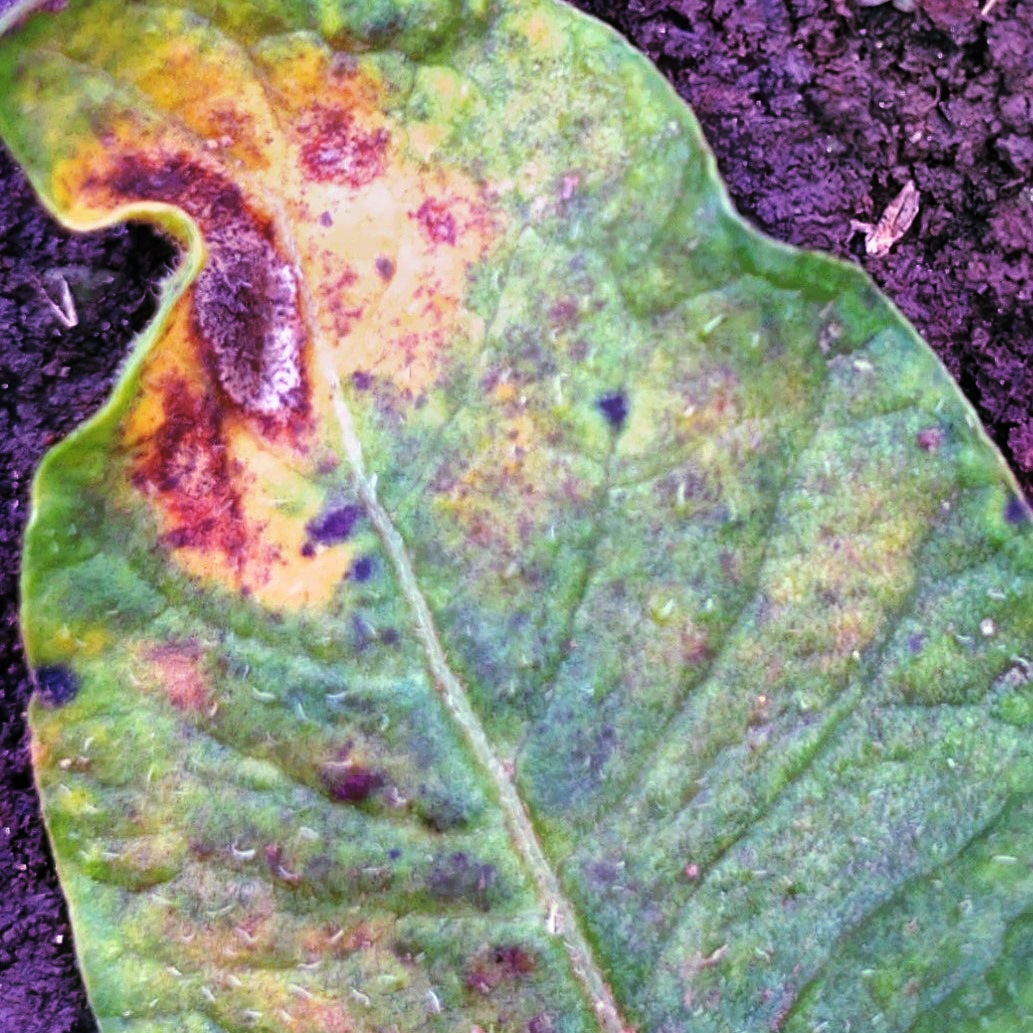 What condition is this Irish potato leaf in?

late blight
